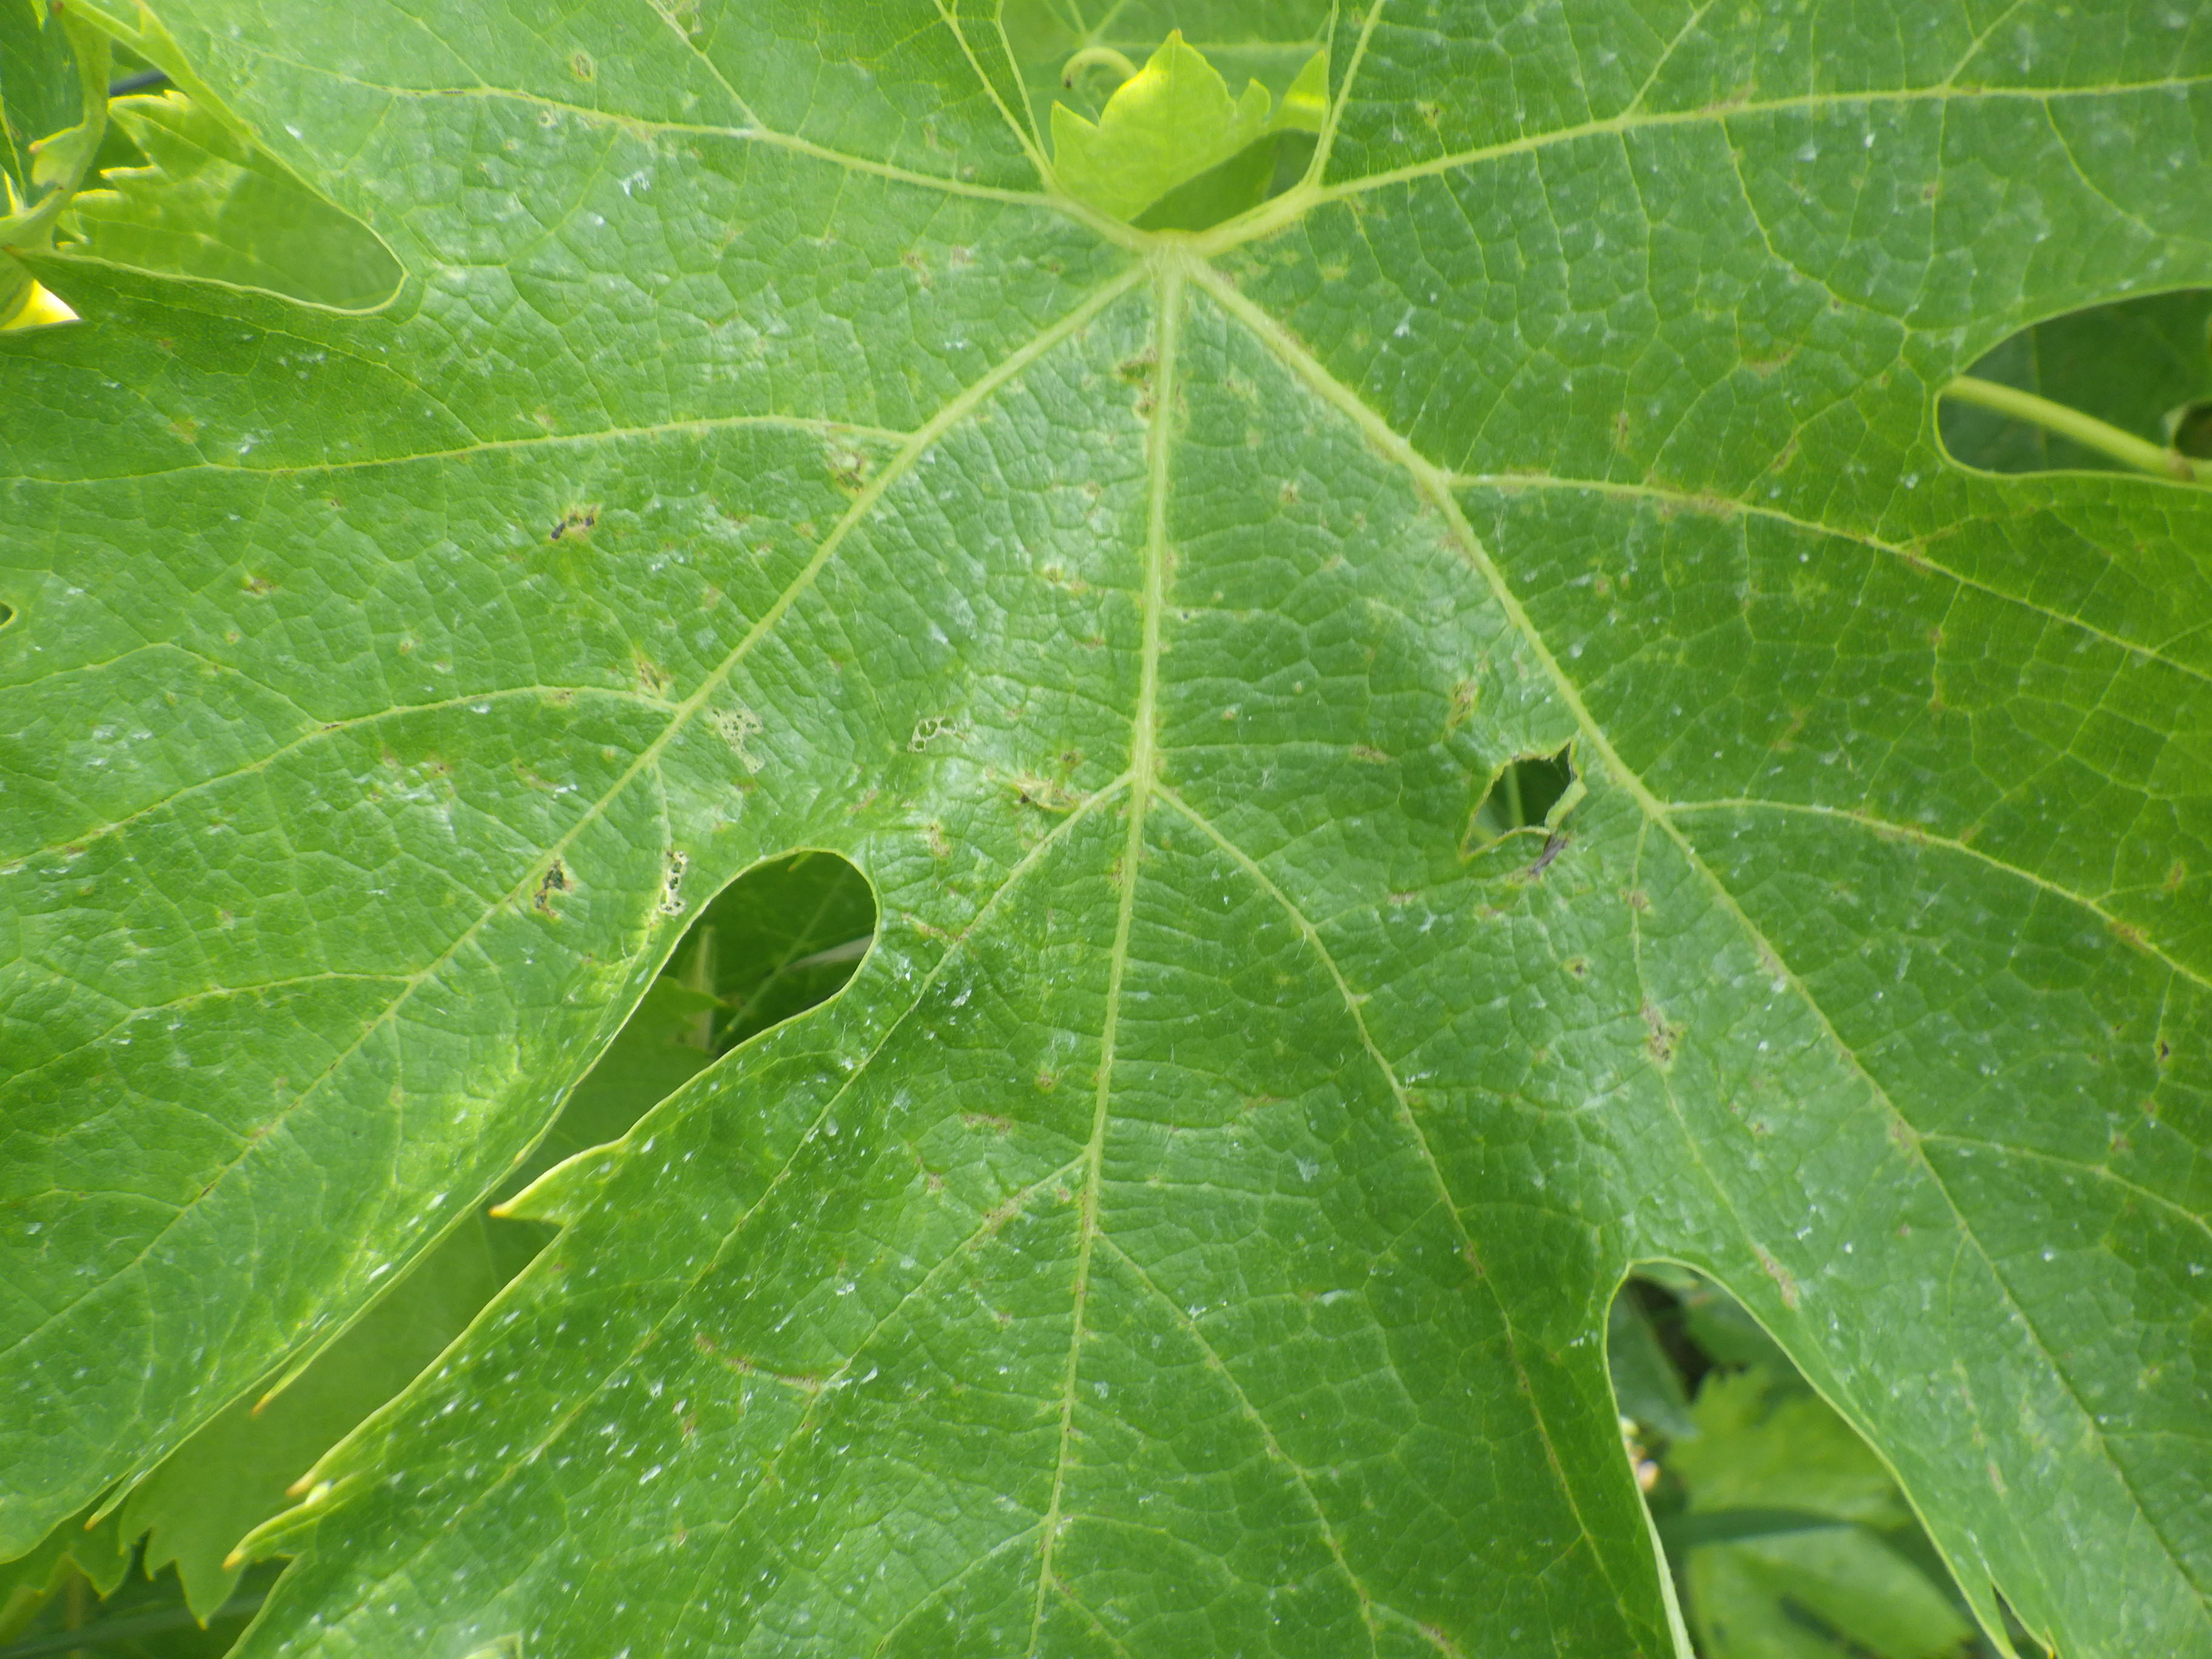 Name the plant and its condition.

grapevine, phytophagous
